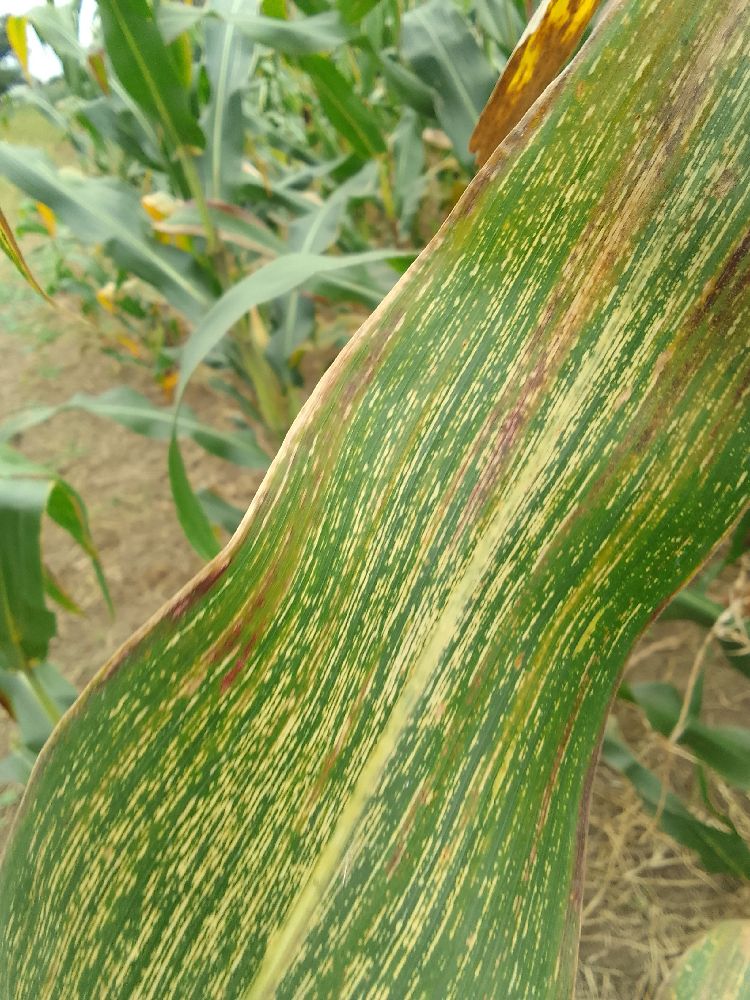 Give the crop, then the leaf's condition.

maize, maize streak virus
